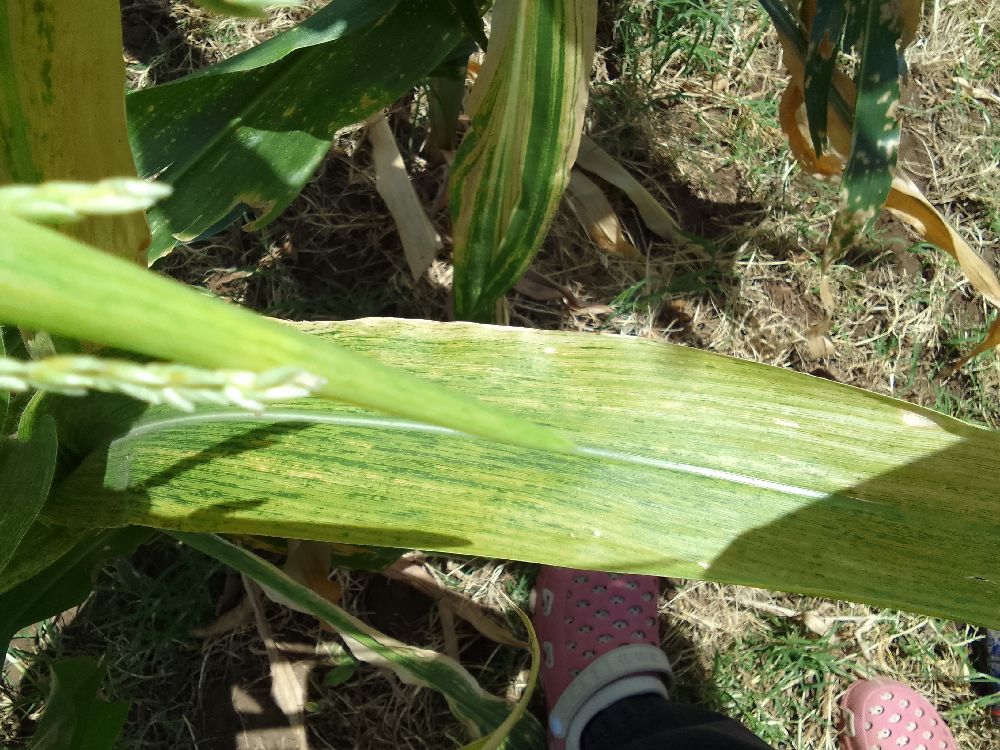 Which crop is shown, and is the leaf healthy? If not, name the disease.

maize, maize lethal necrosis
